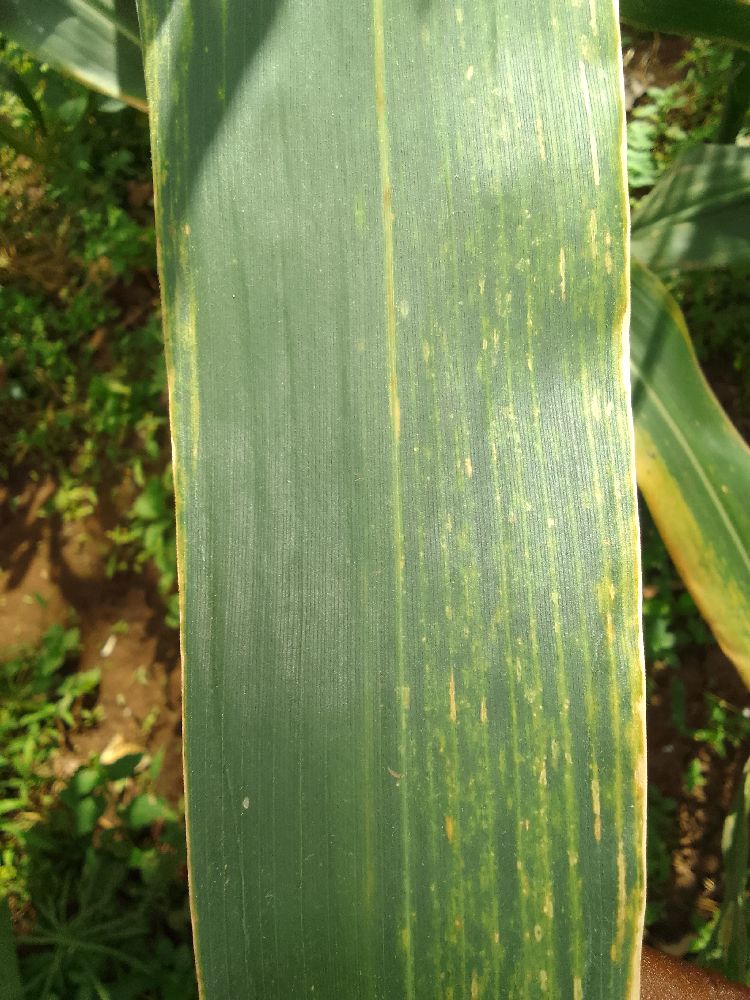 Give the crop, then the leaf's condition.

maize, maize lethal necrosis
